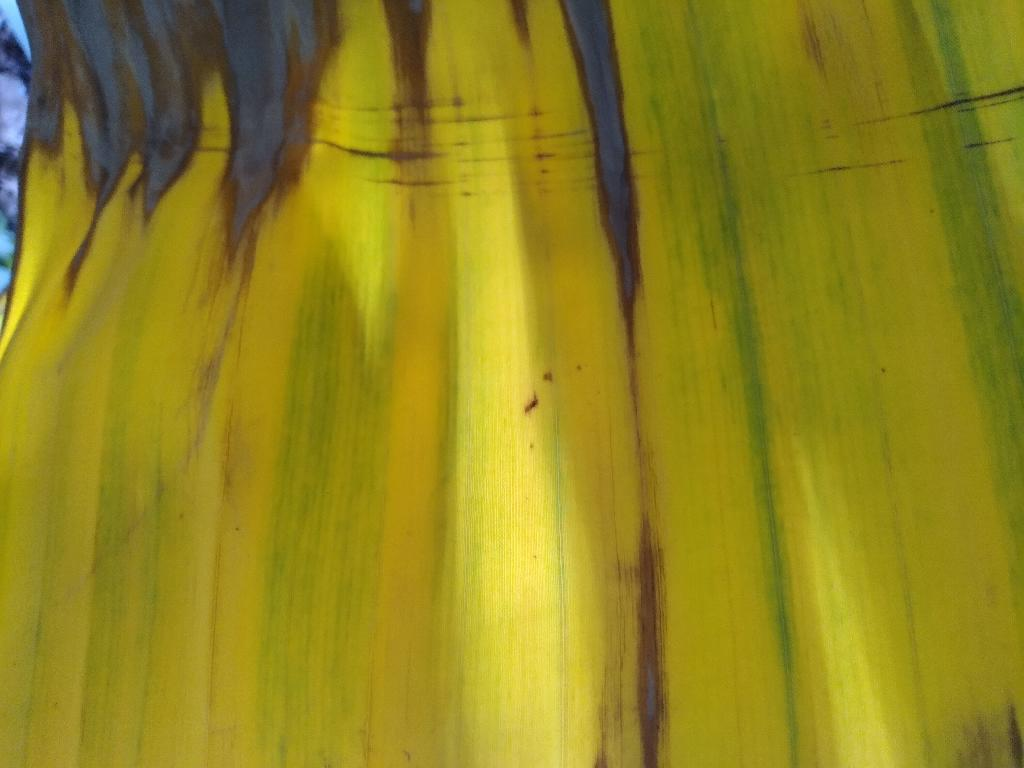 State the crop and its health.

banana, fusarium wilt race 1
